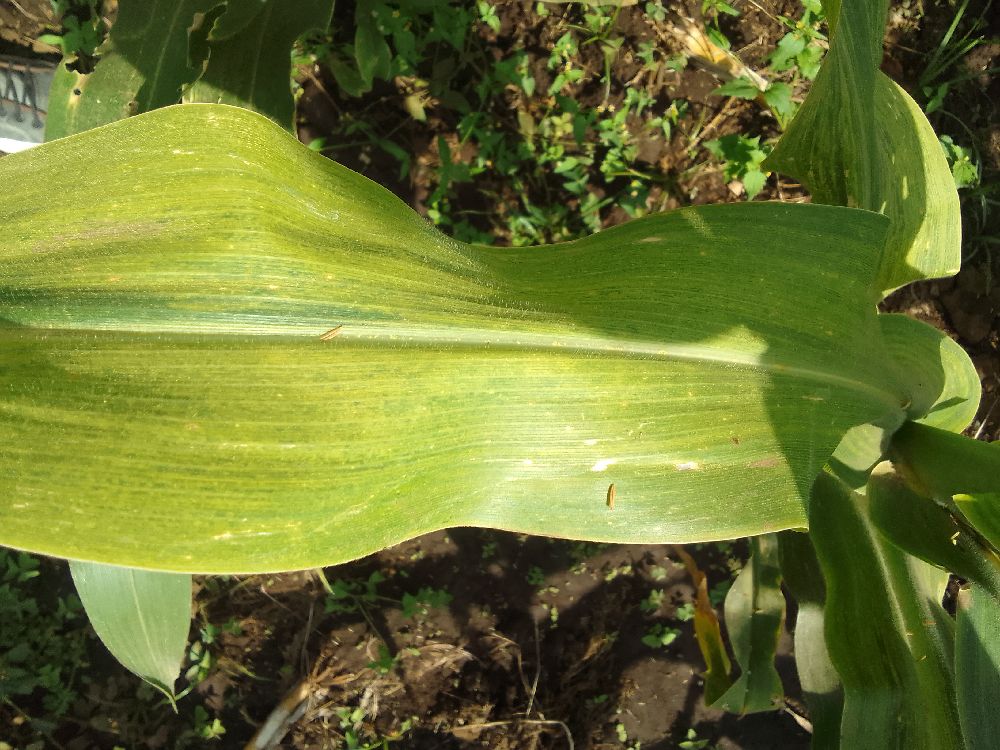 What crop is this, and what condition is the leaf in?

maize, maize lethal necrosis
